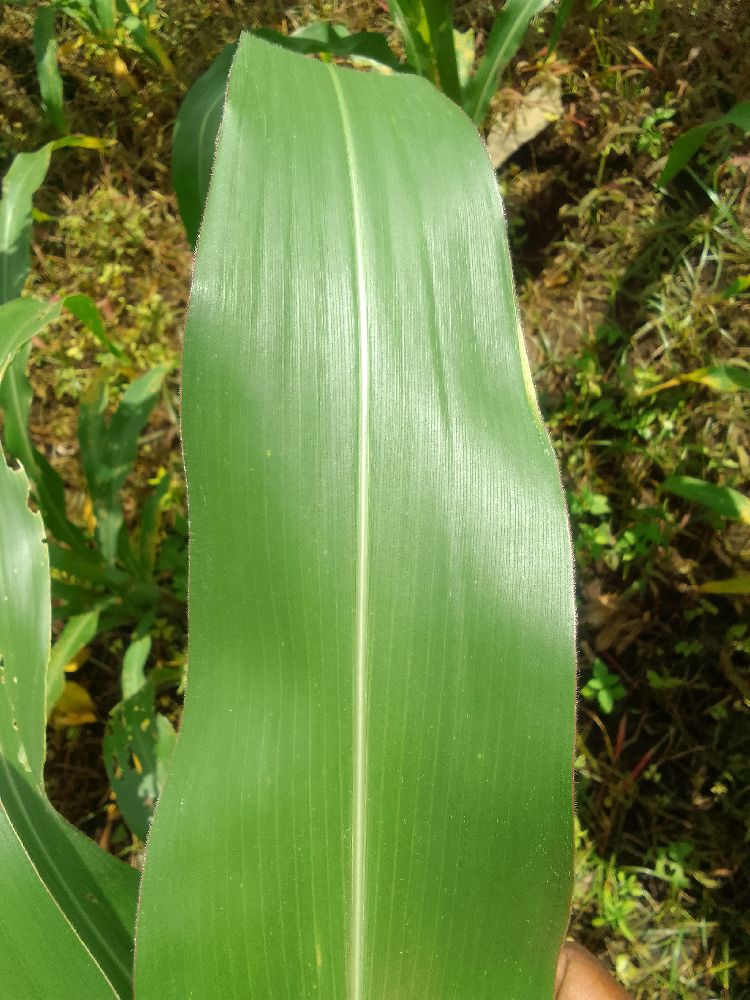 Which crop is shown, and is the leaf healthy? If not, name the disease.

maize, healthy
